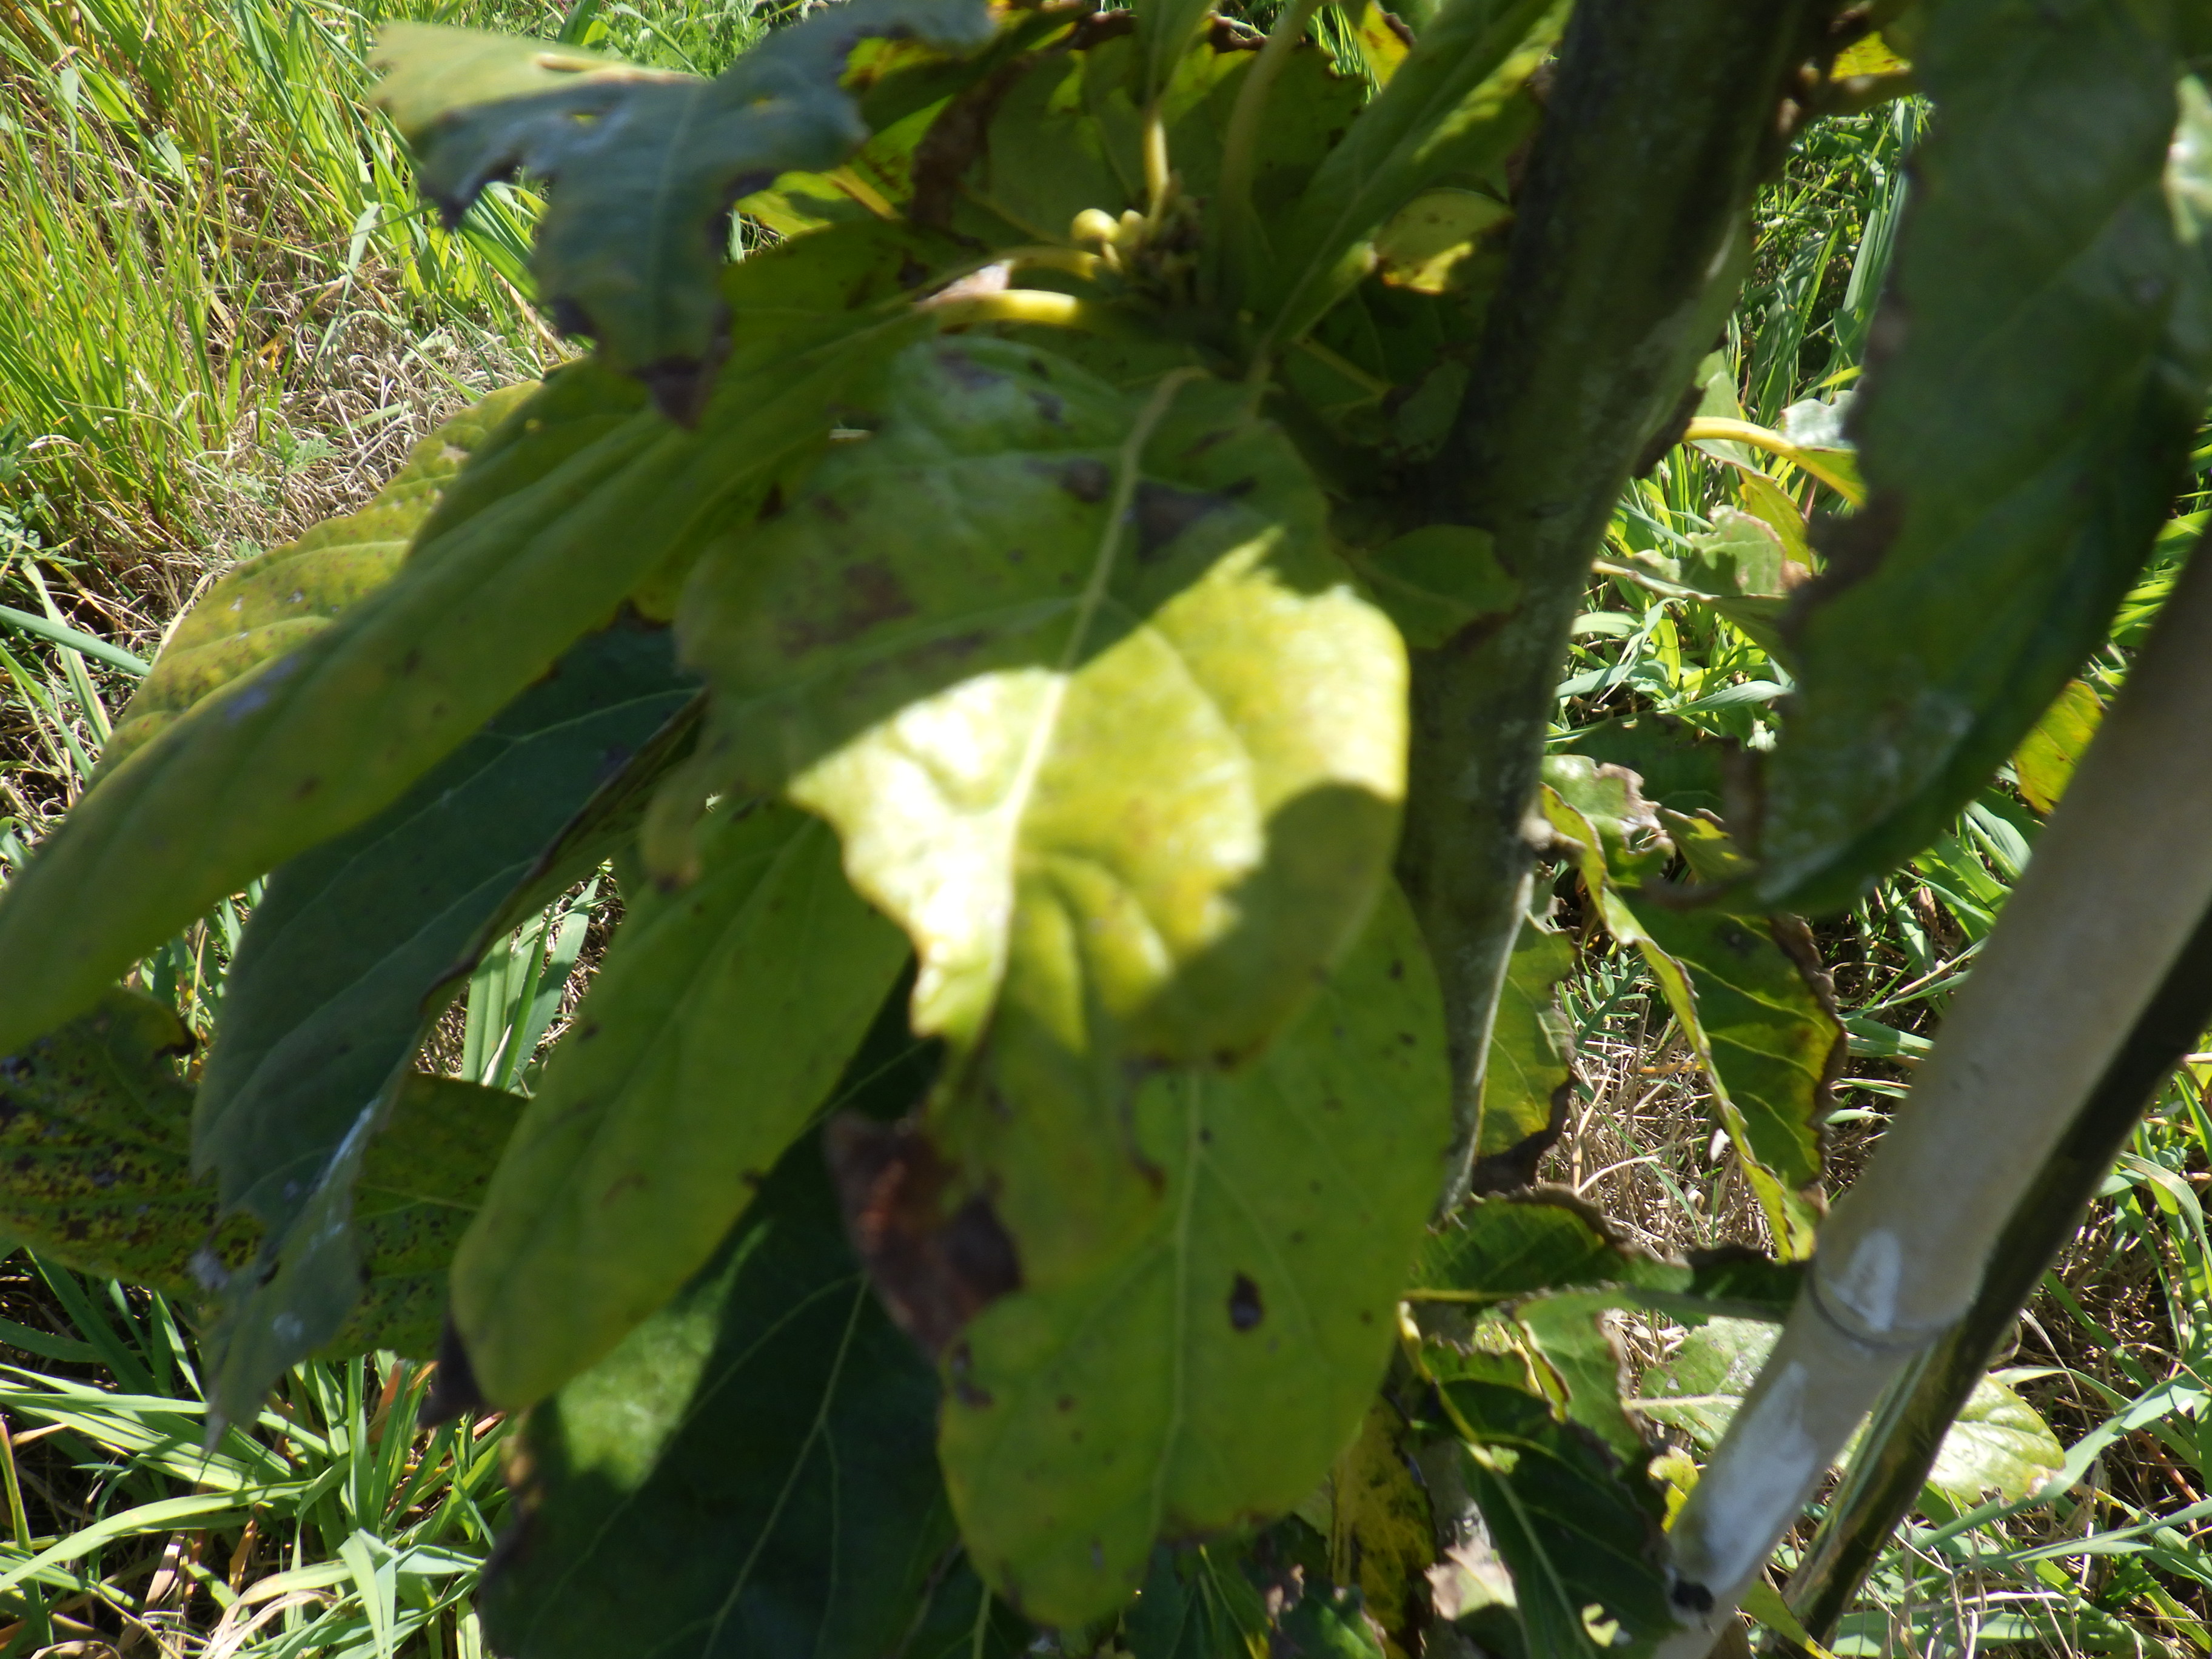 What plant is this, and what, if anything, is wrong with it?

avocado, frost damage
